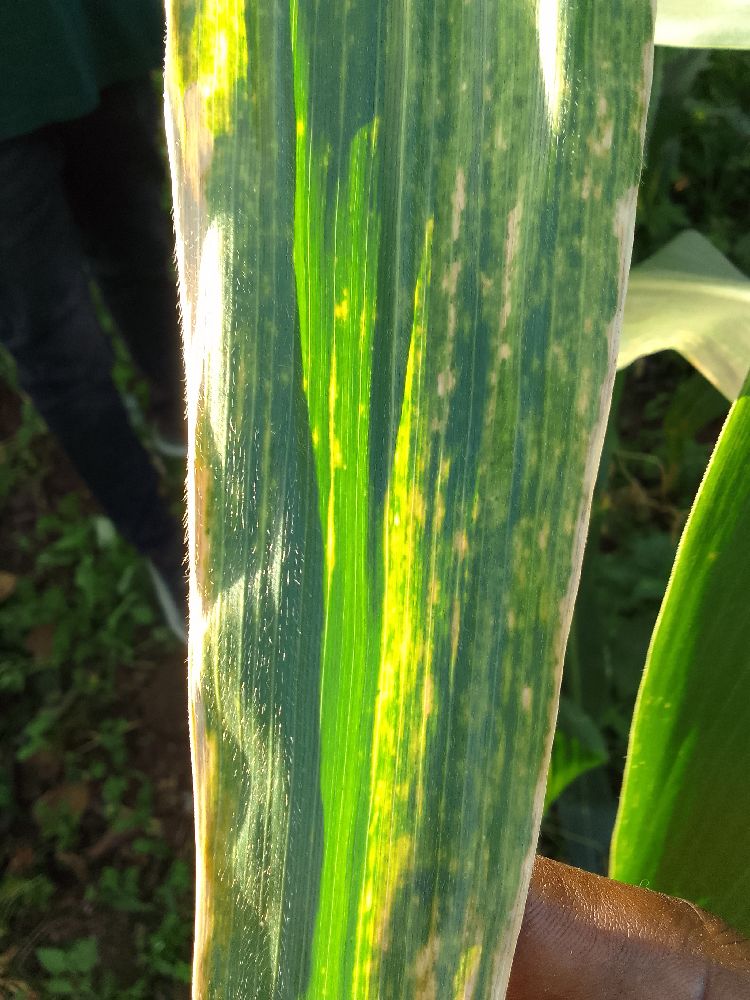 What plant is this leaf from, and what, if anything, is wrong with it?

maize, maize lethal necrosis
